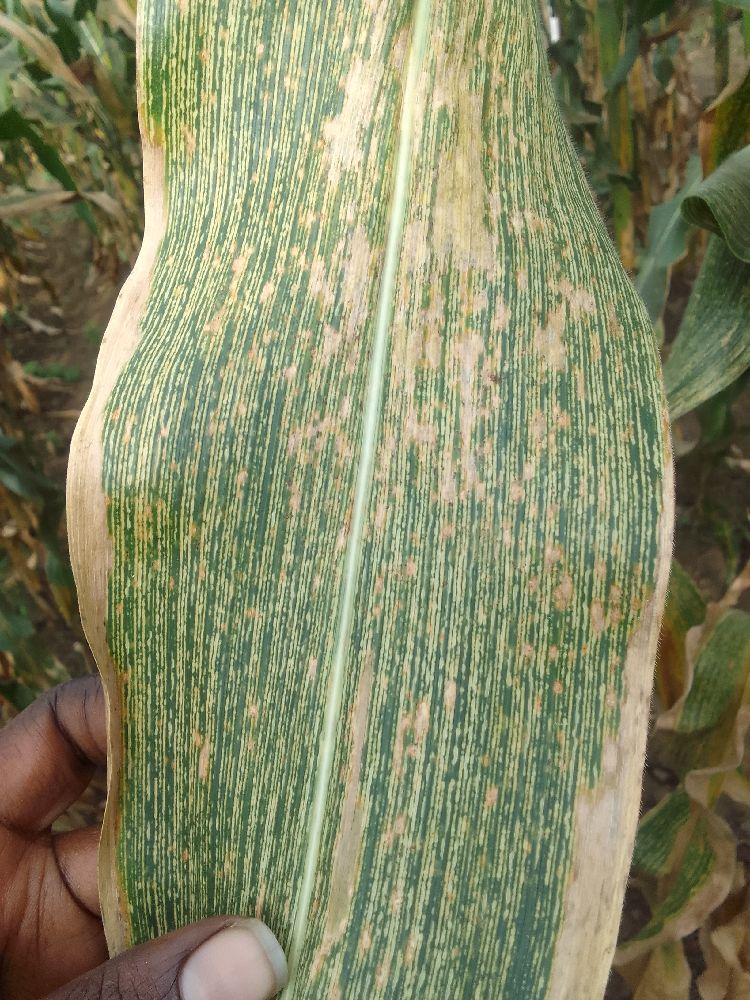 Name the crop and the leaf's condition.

maize, maize streak virus
